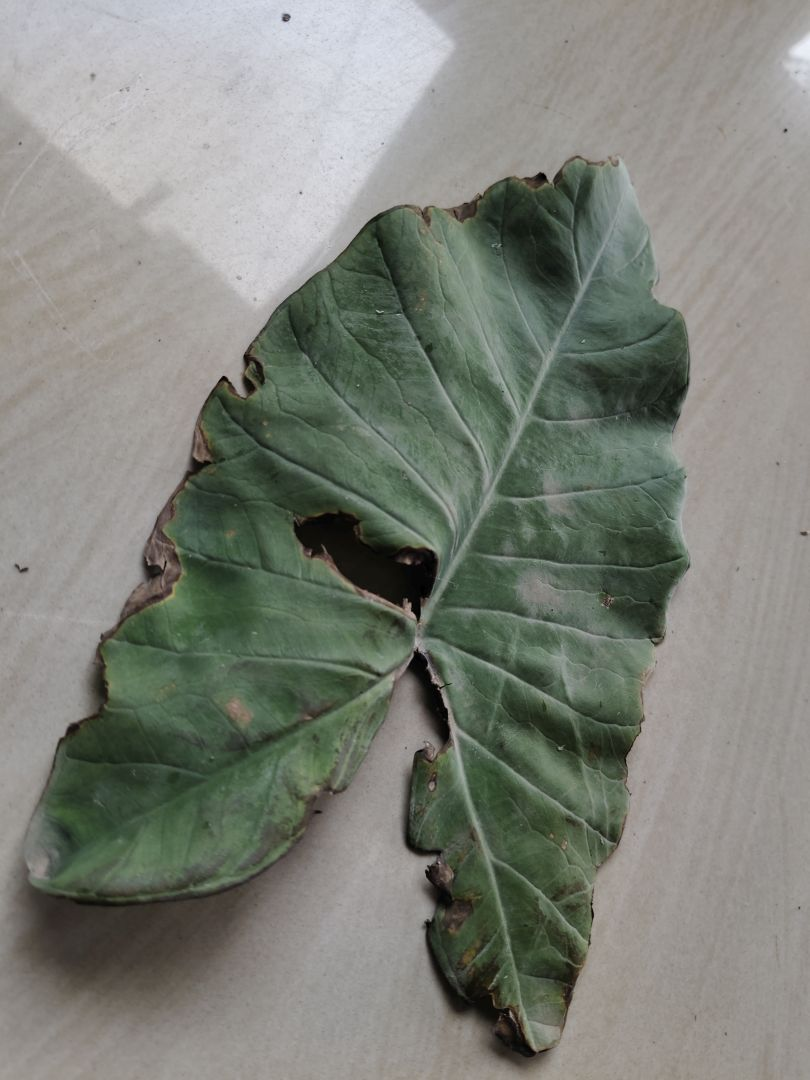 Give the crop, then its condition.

taro, leaf blight
